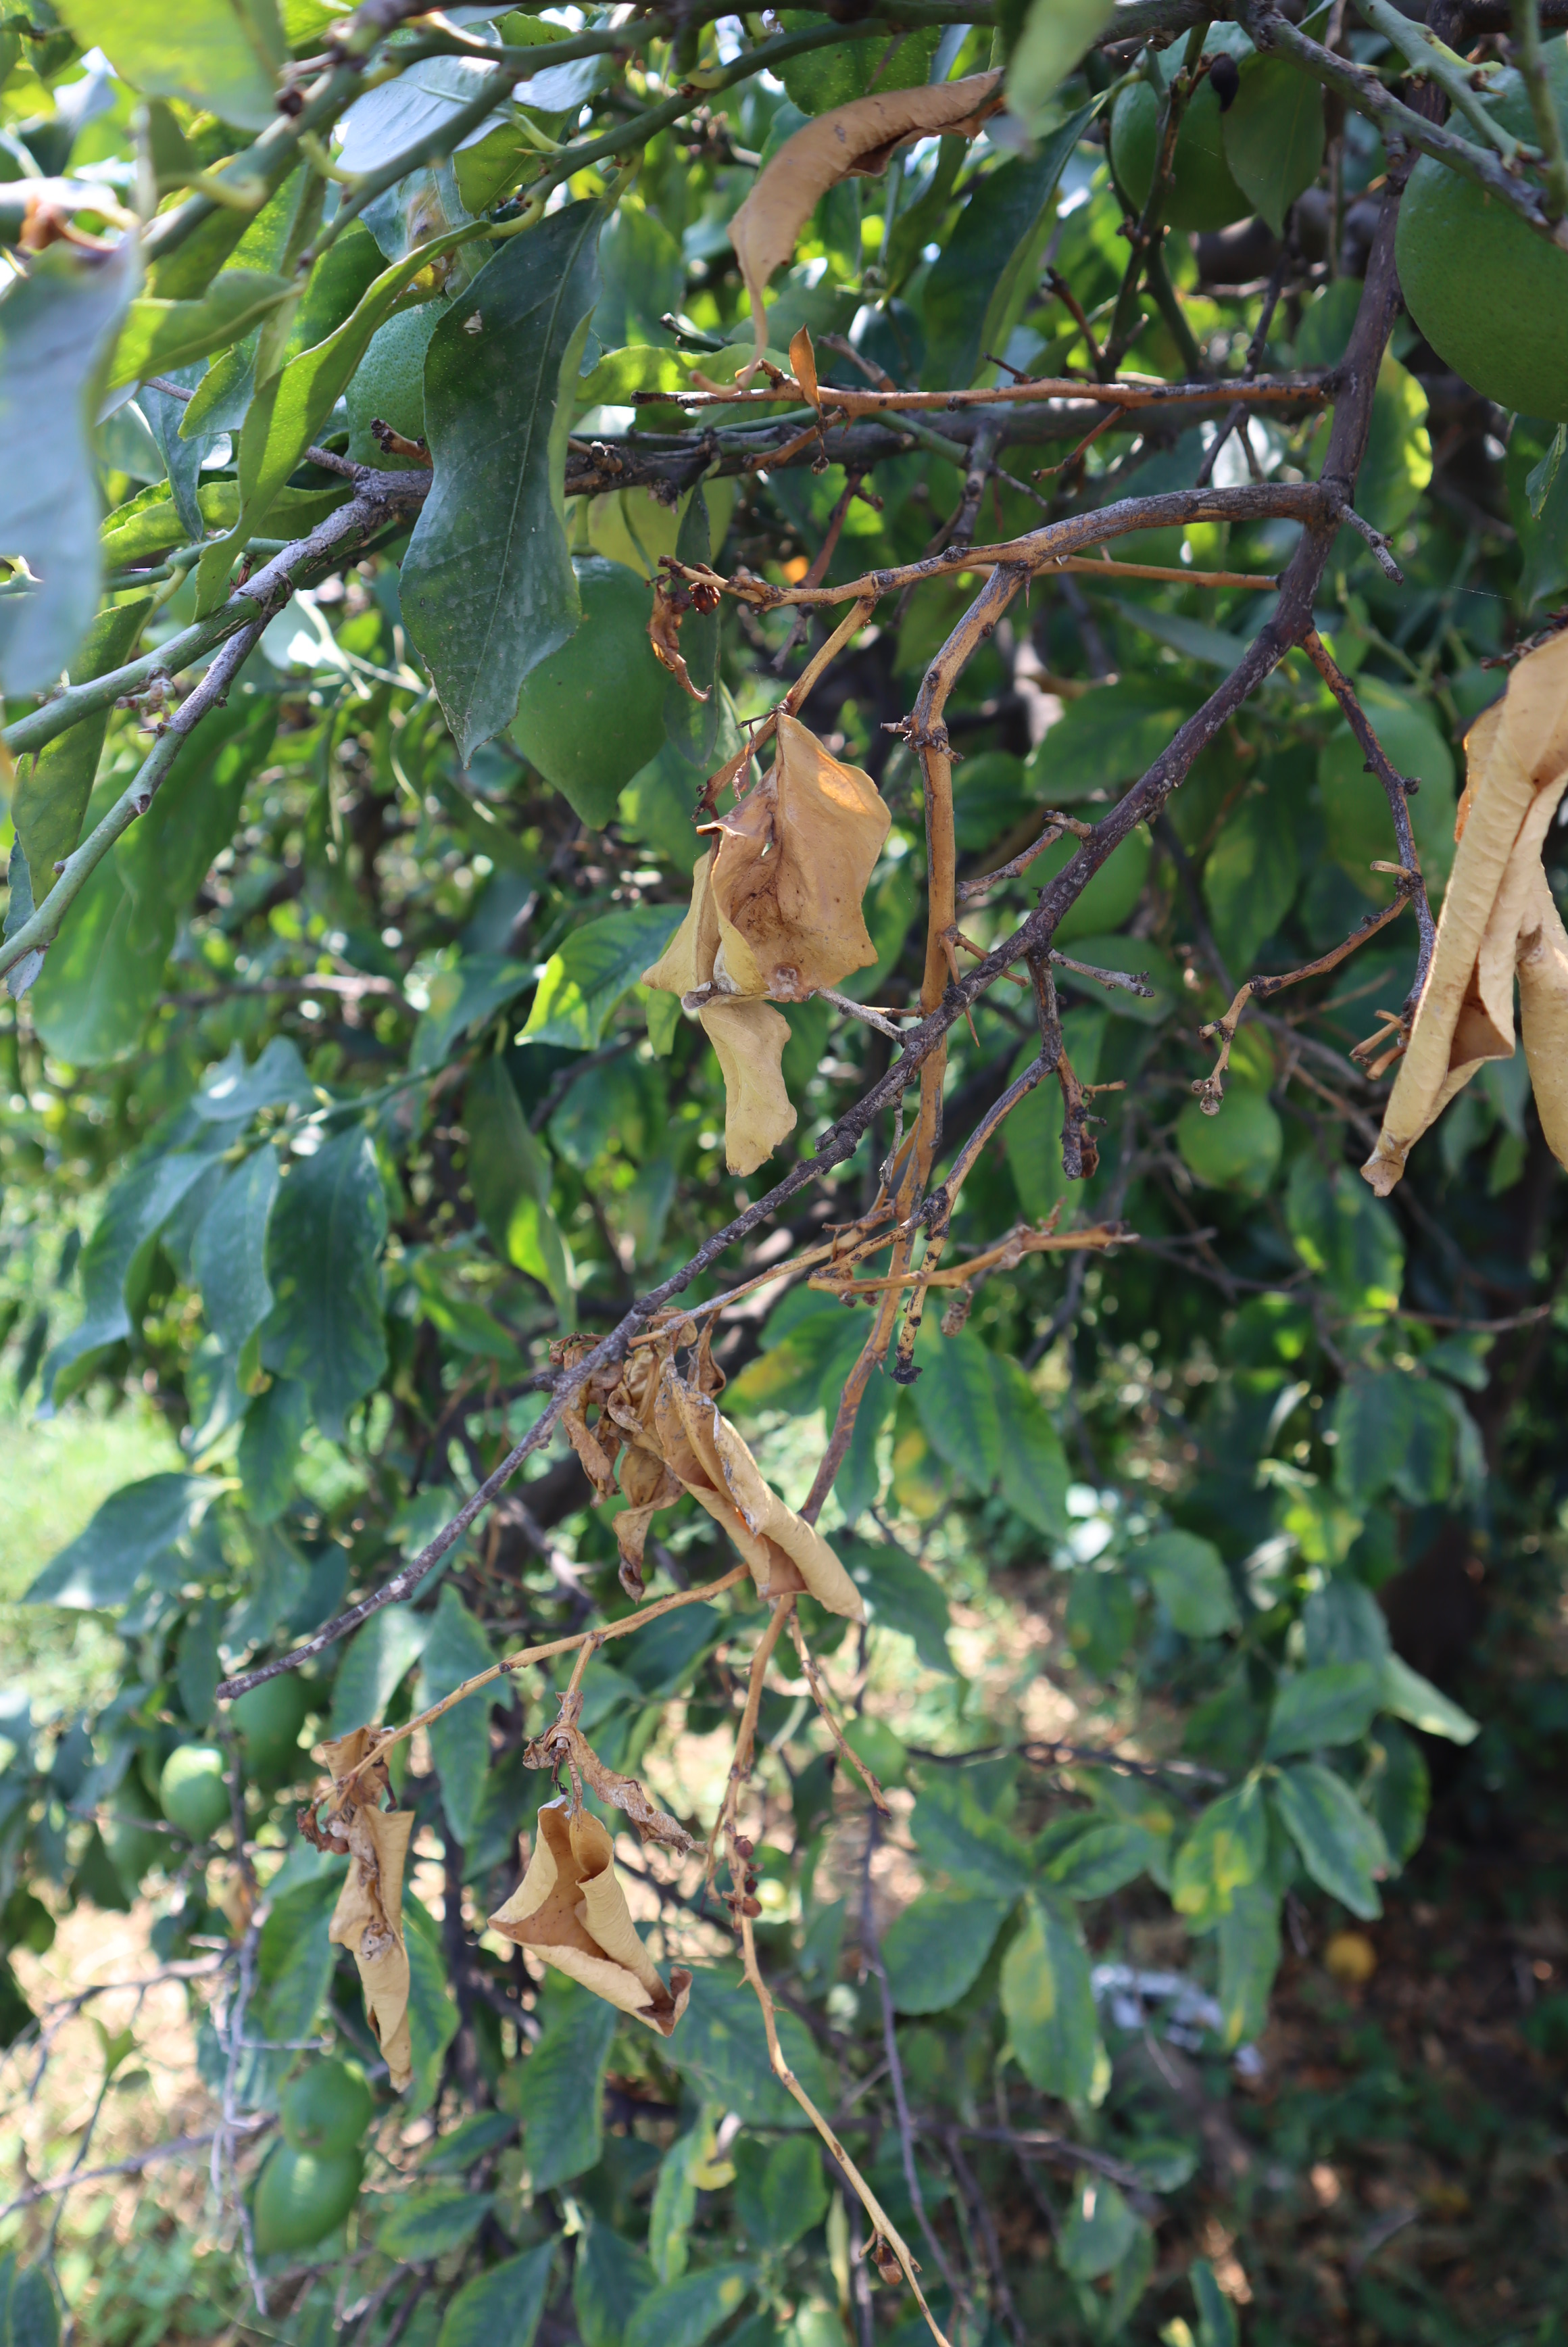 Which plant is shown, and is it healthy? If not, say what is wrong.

lemon, leafminer
